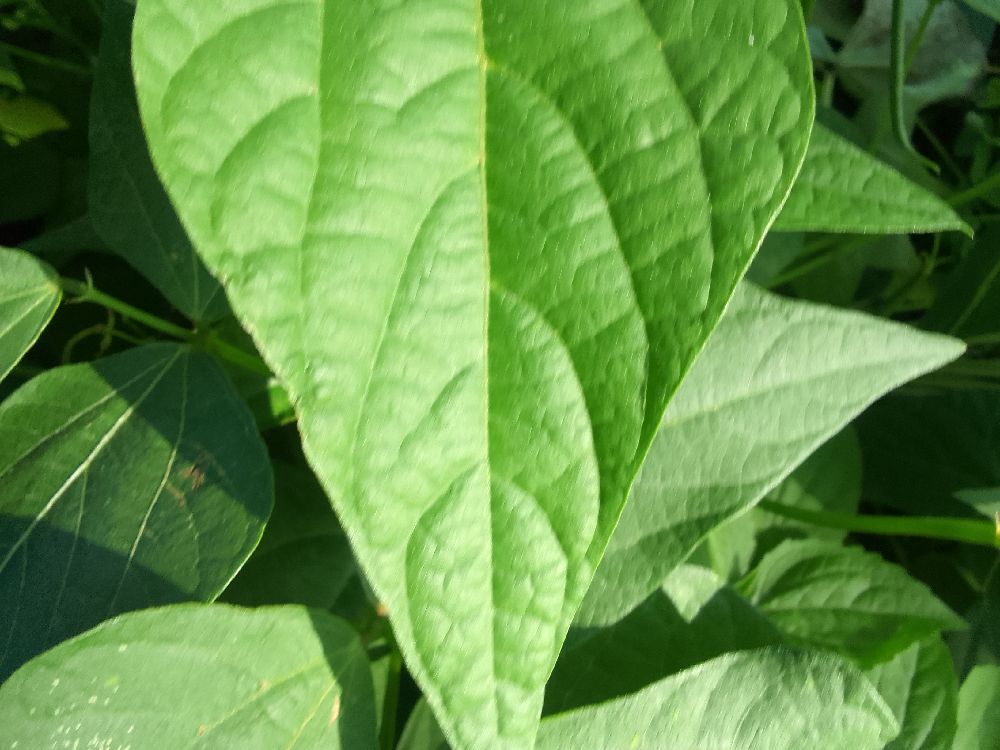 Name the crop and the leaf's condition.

common bean, healthy
